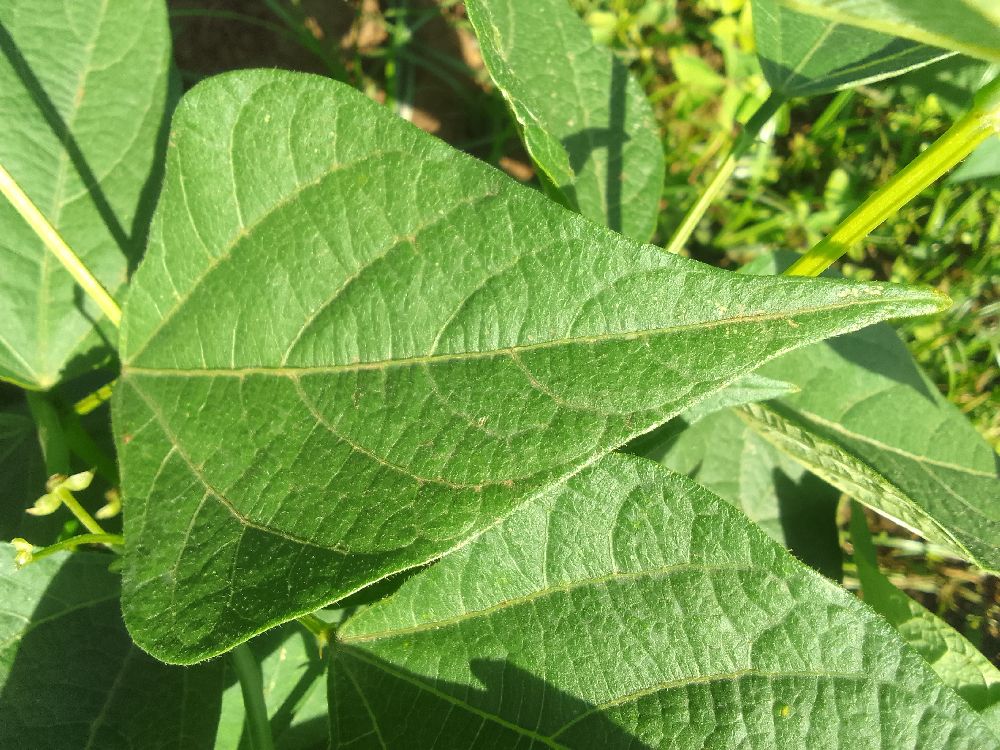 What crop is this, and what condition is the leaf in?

common bean, healthy
